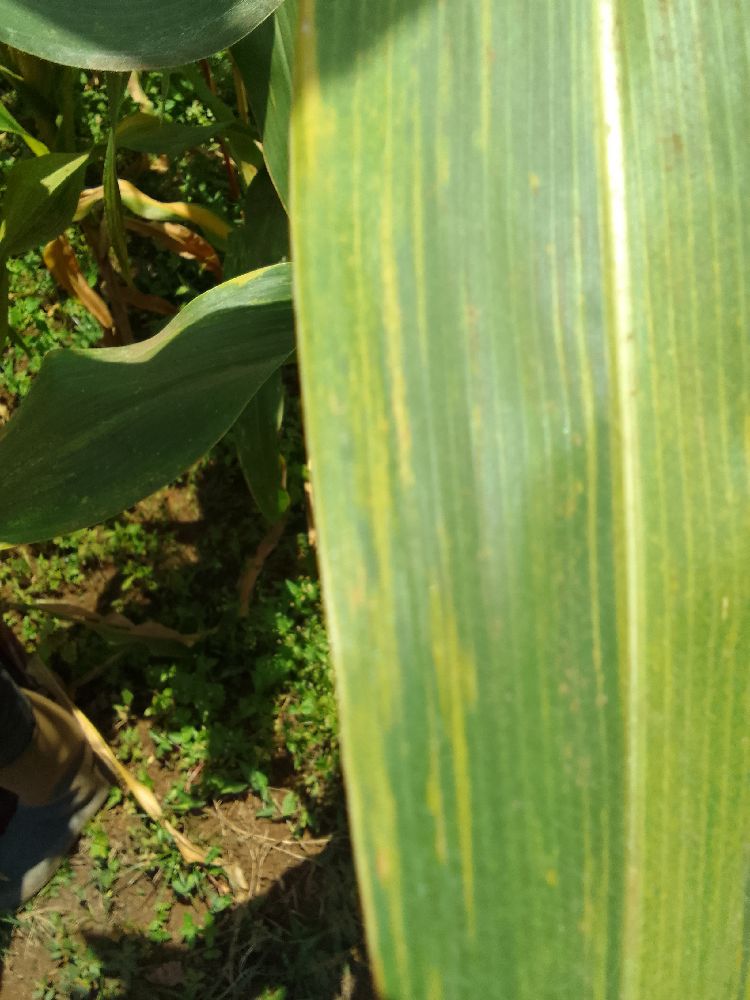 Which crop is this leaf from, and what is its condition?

maize, maize lethal necrosis
